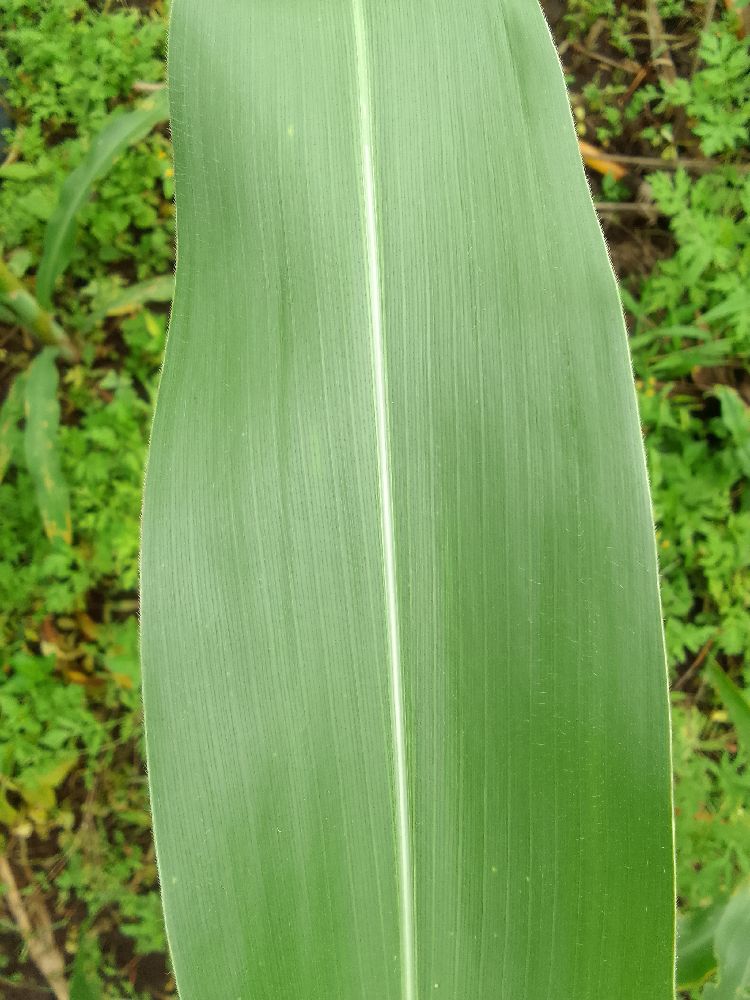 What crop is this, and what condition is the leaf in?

maize, healthy
